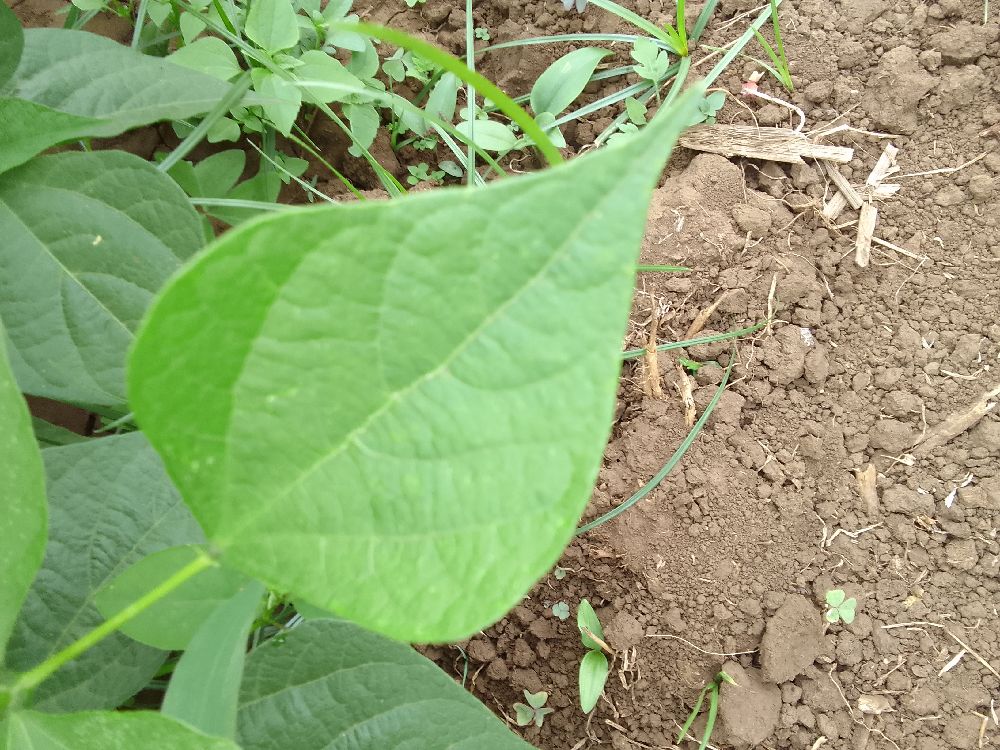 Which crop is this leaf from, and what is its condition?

common bean, healthy
